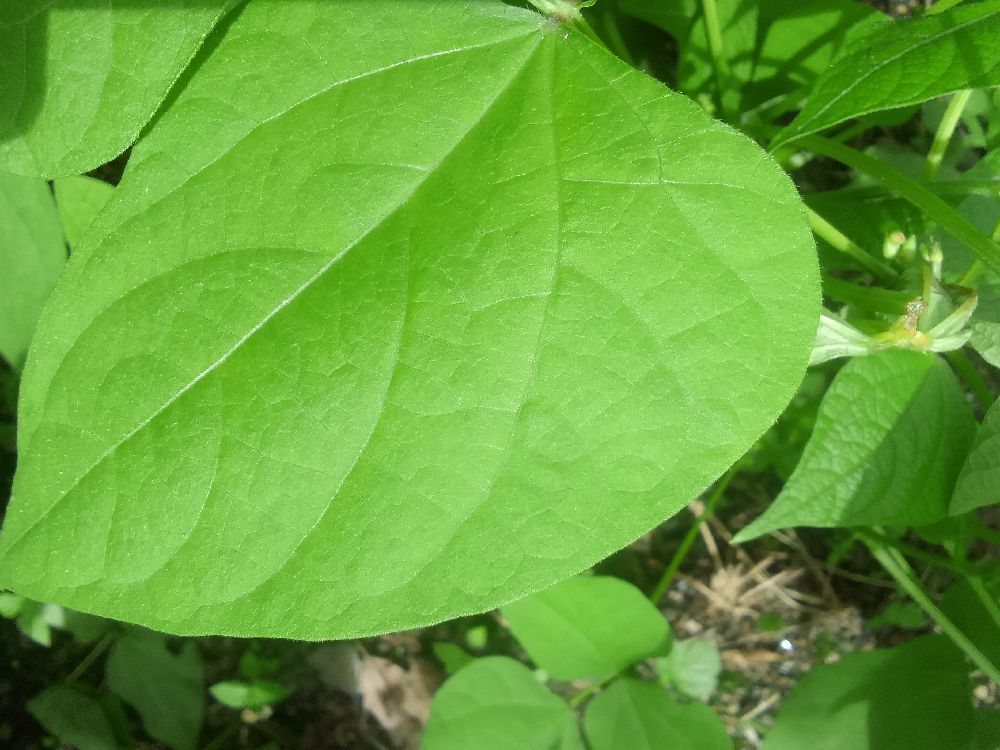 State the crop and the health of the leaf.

common bean, healthy
